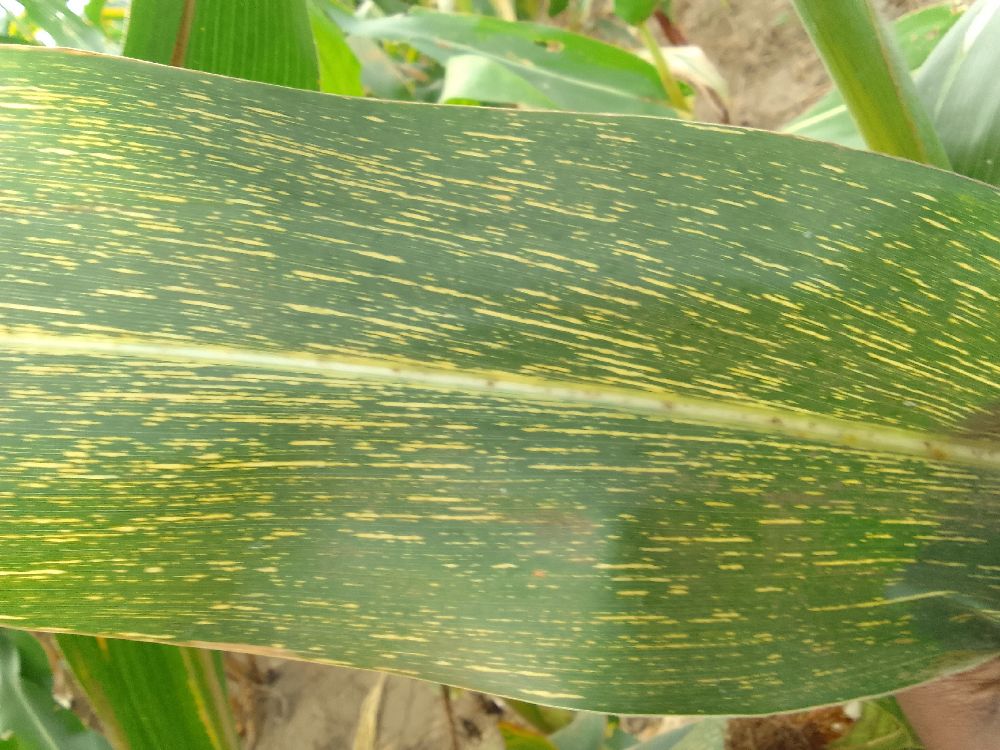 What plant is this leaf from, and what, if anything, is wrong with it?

maize, maize streak virus
